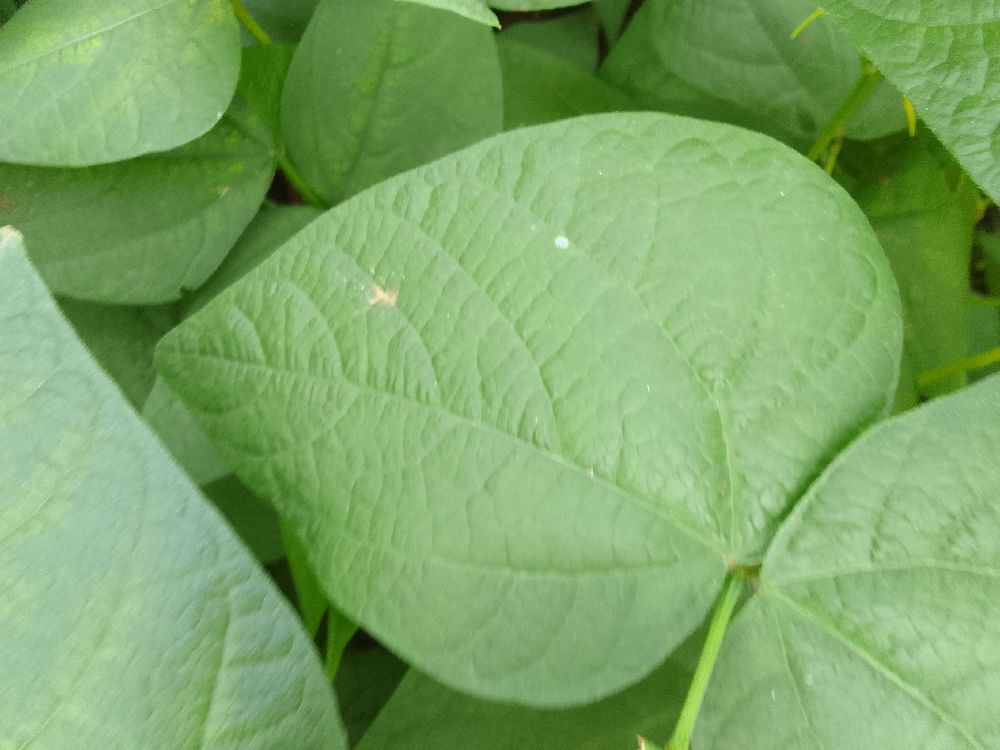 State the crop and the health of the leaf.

common bean, healthy
